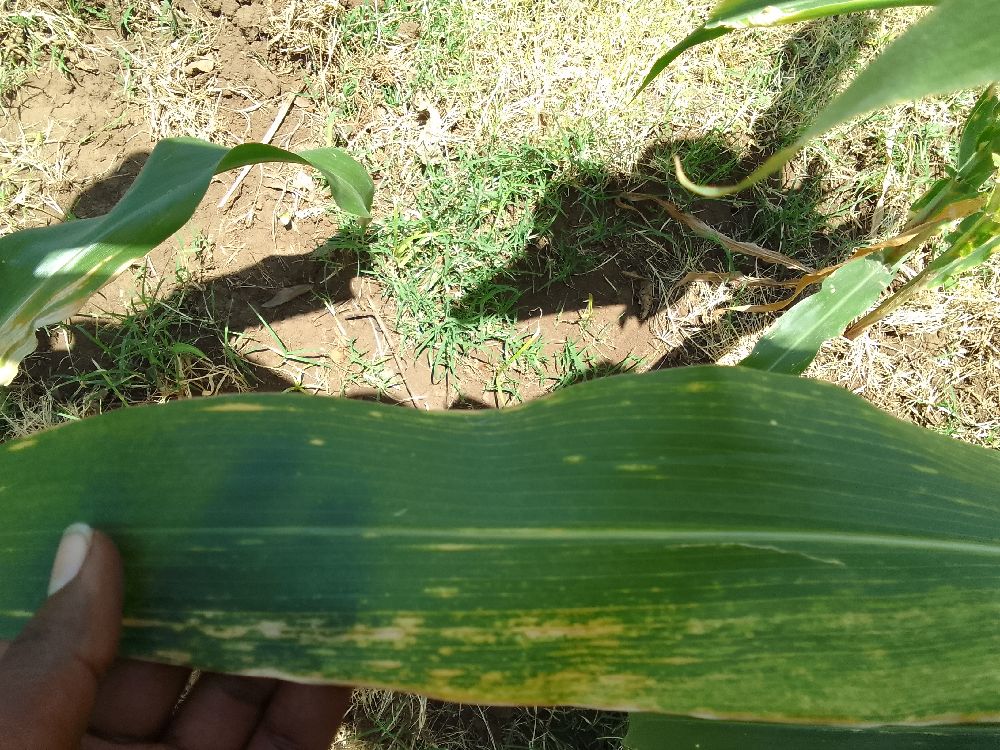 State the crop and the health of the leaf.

maize, maize lethal necrosis
